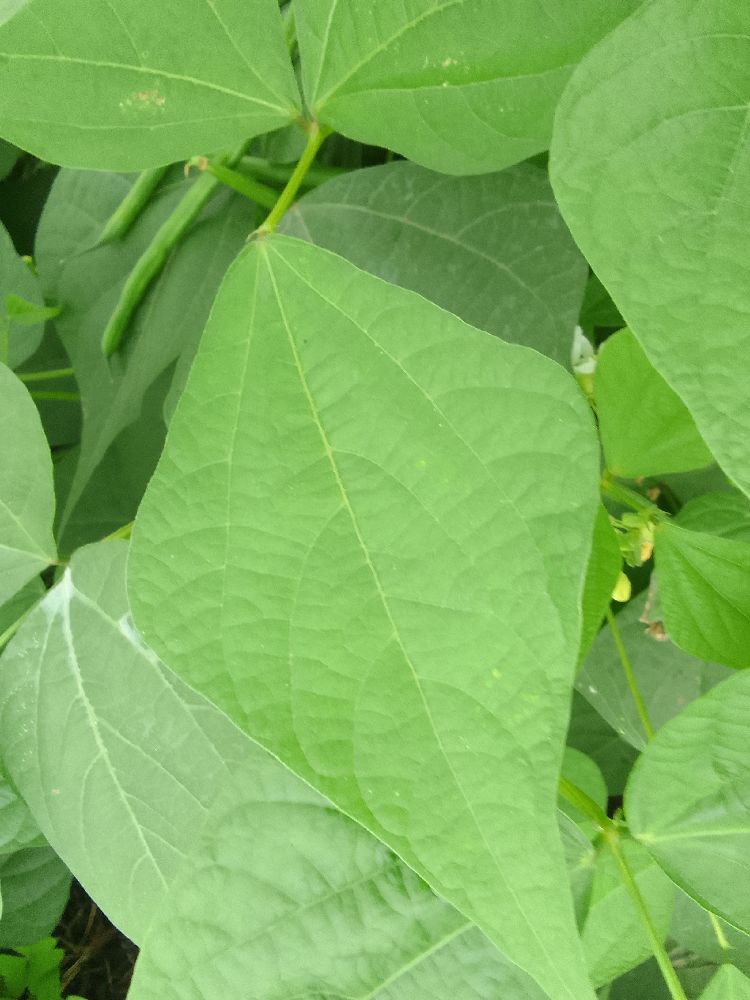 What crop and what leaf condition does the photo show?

common bean, healthy
